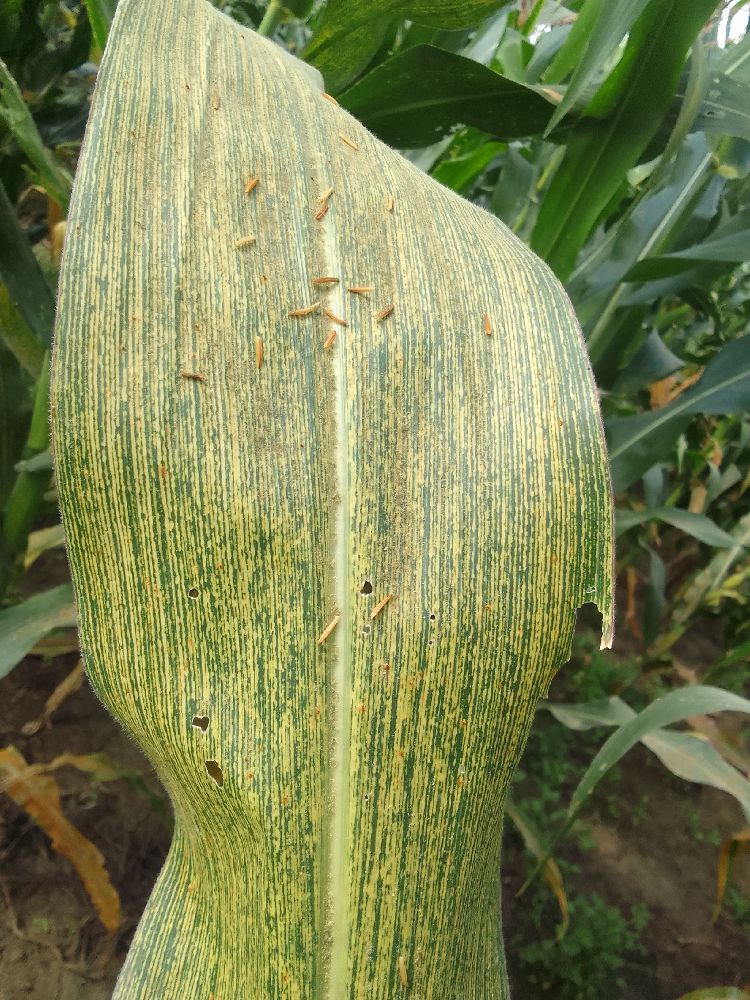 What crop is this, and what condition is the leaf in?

maize, maize streak virus
